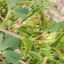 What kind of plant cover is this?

unstructured weed
